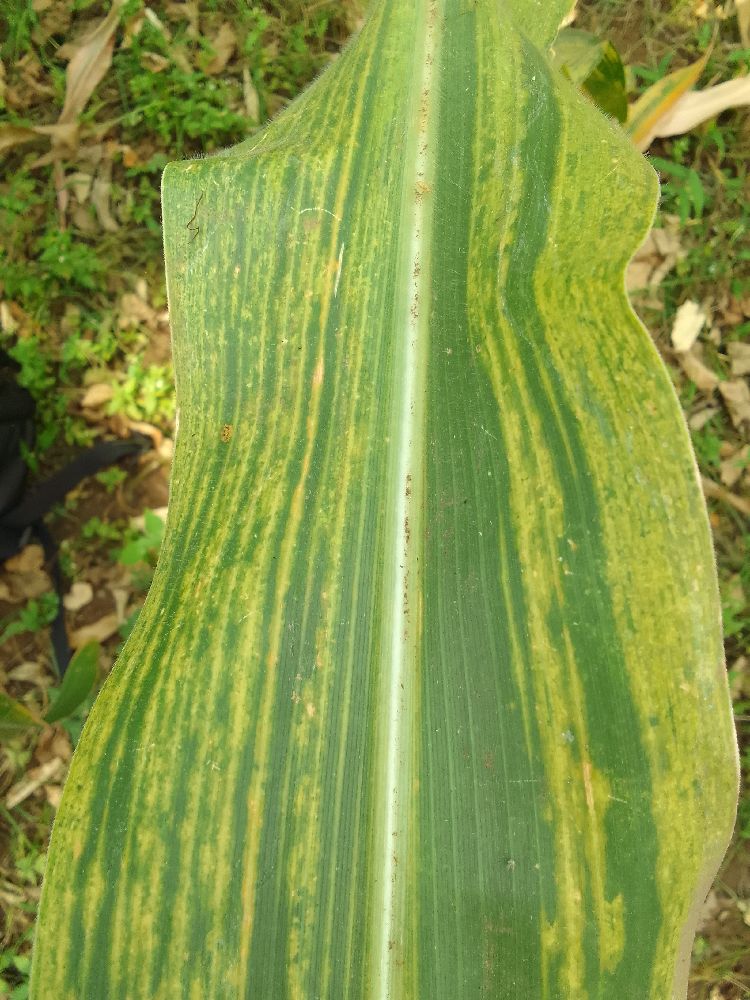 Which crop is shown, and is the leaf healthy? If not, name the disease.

maize, maize lethal necrosis
